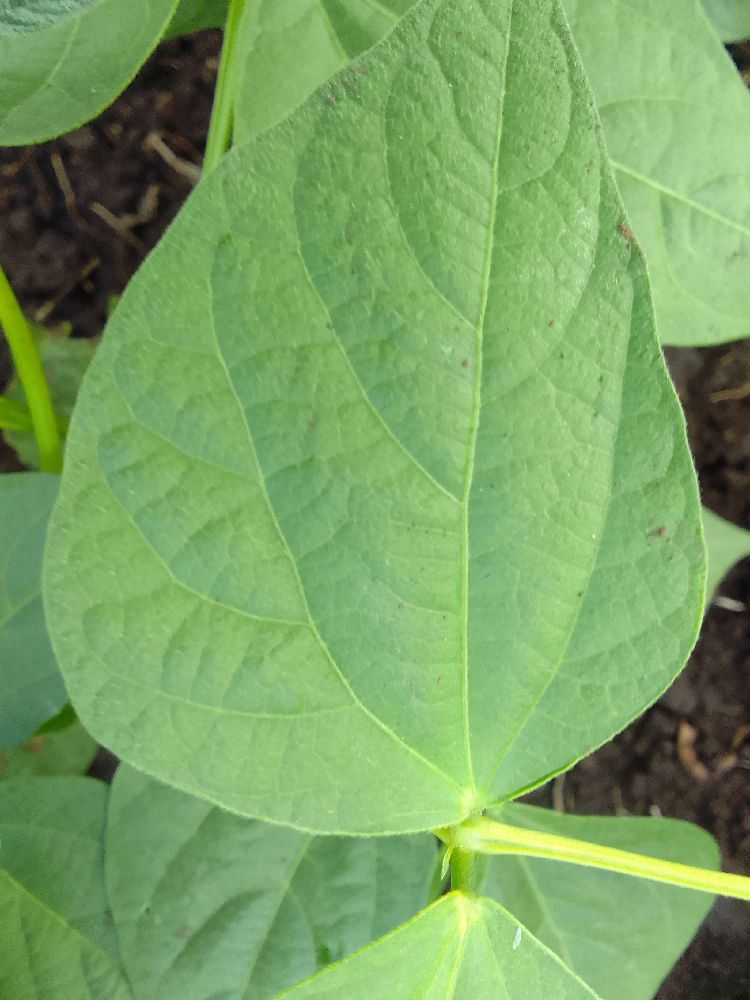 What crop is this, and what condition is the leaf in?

common bean, healthy
